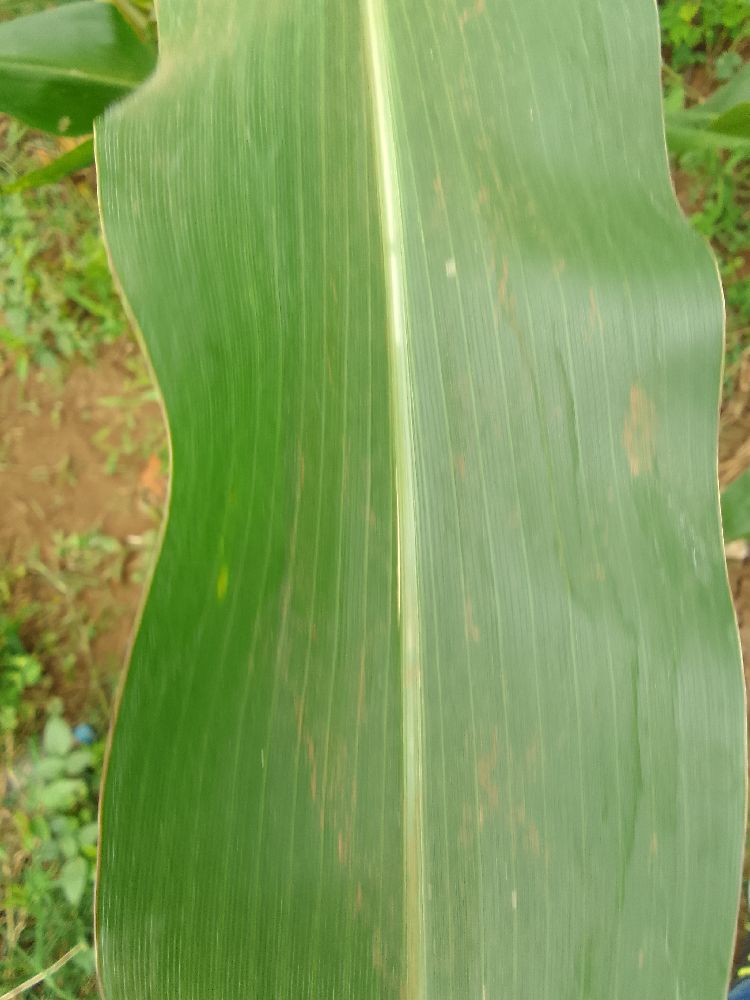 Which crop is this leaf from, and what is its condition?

maize, healthy
